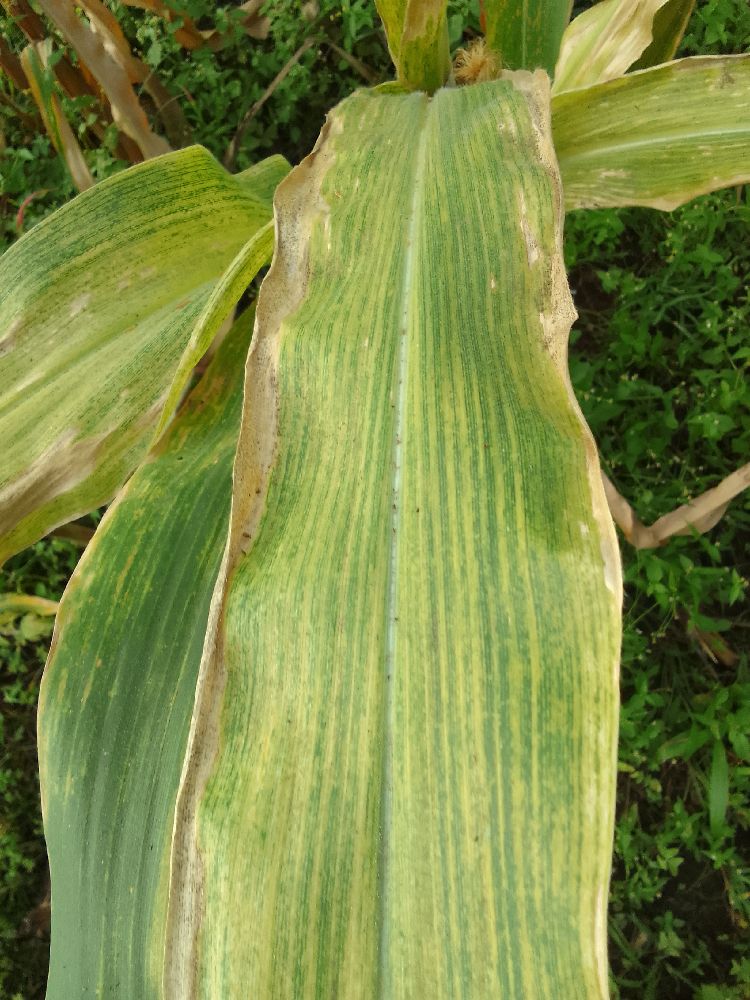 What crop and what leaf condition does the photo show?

maize, maize lethal necrosis
